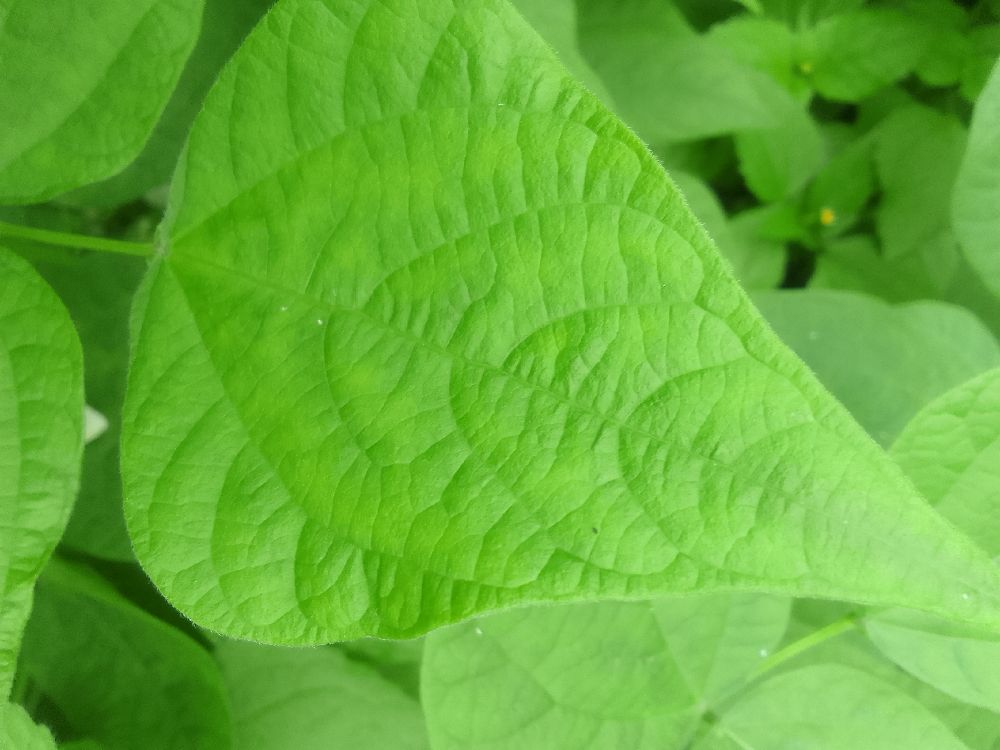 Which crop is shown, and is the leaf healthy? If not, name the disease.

common bean, healthy
